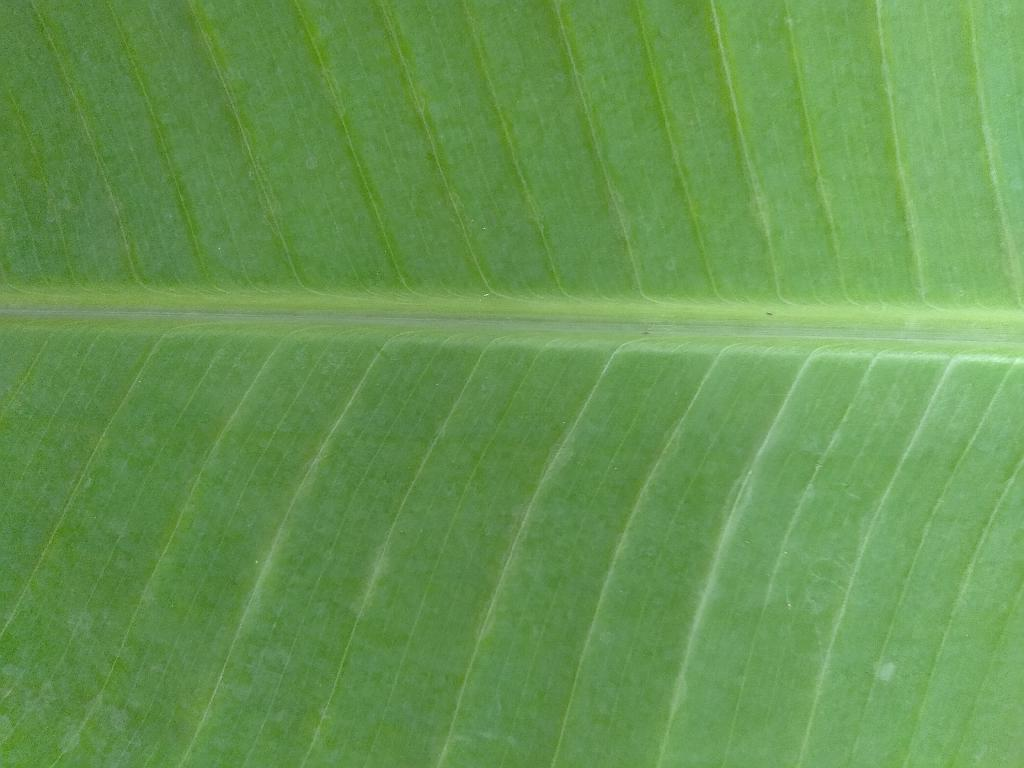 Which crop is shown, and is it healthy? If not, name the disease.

banana, healthy
